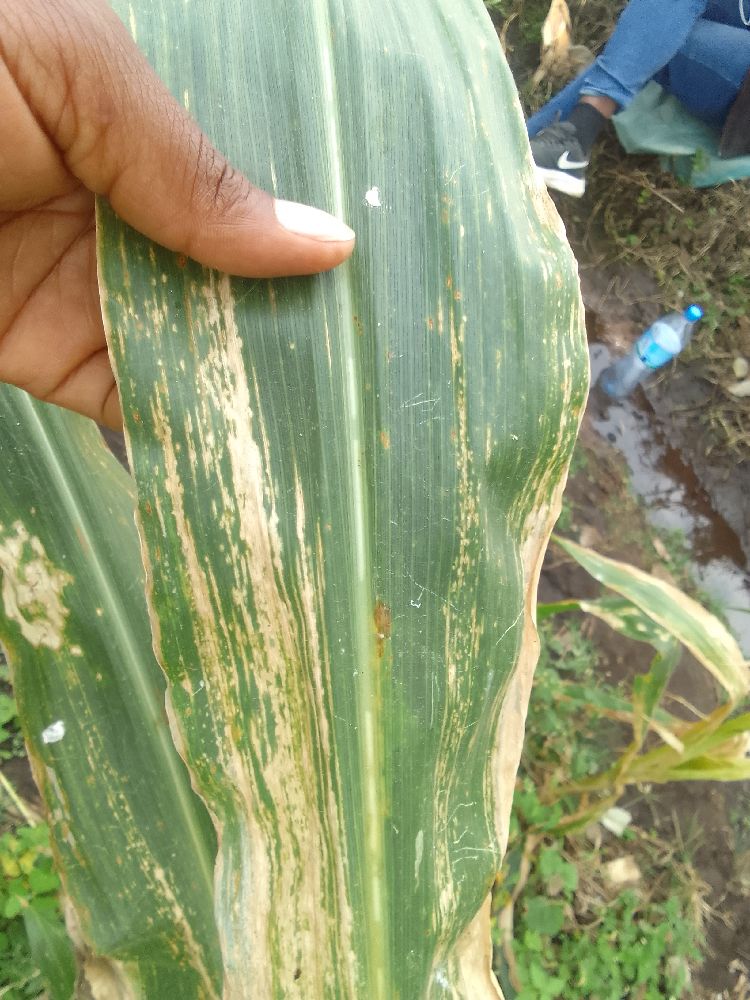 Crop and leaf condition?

maize, maize lethal necrosis
